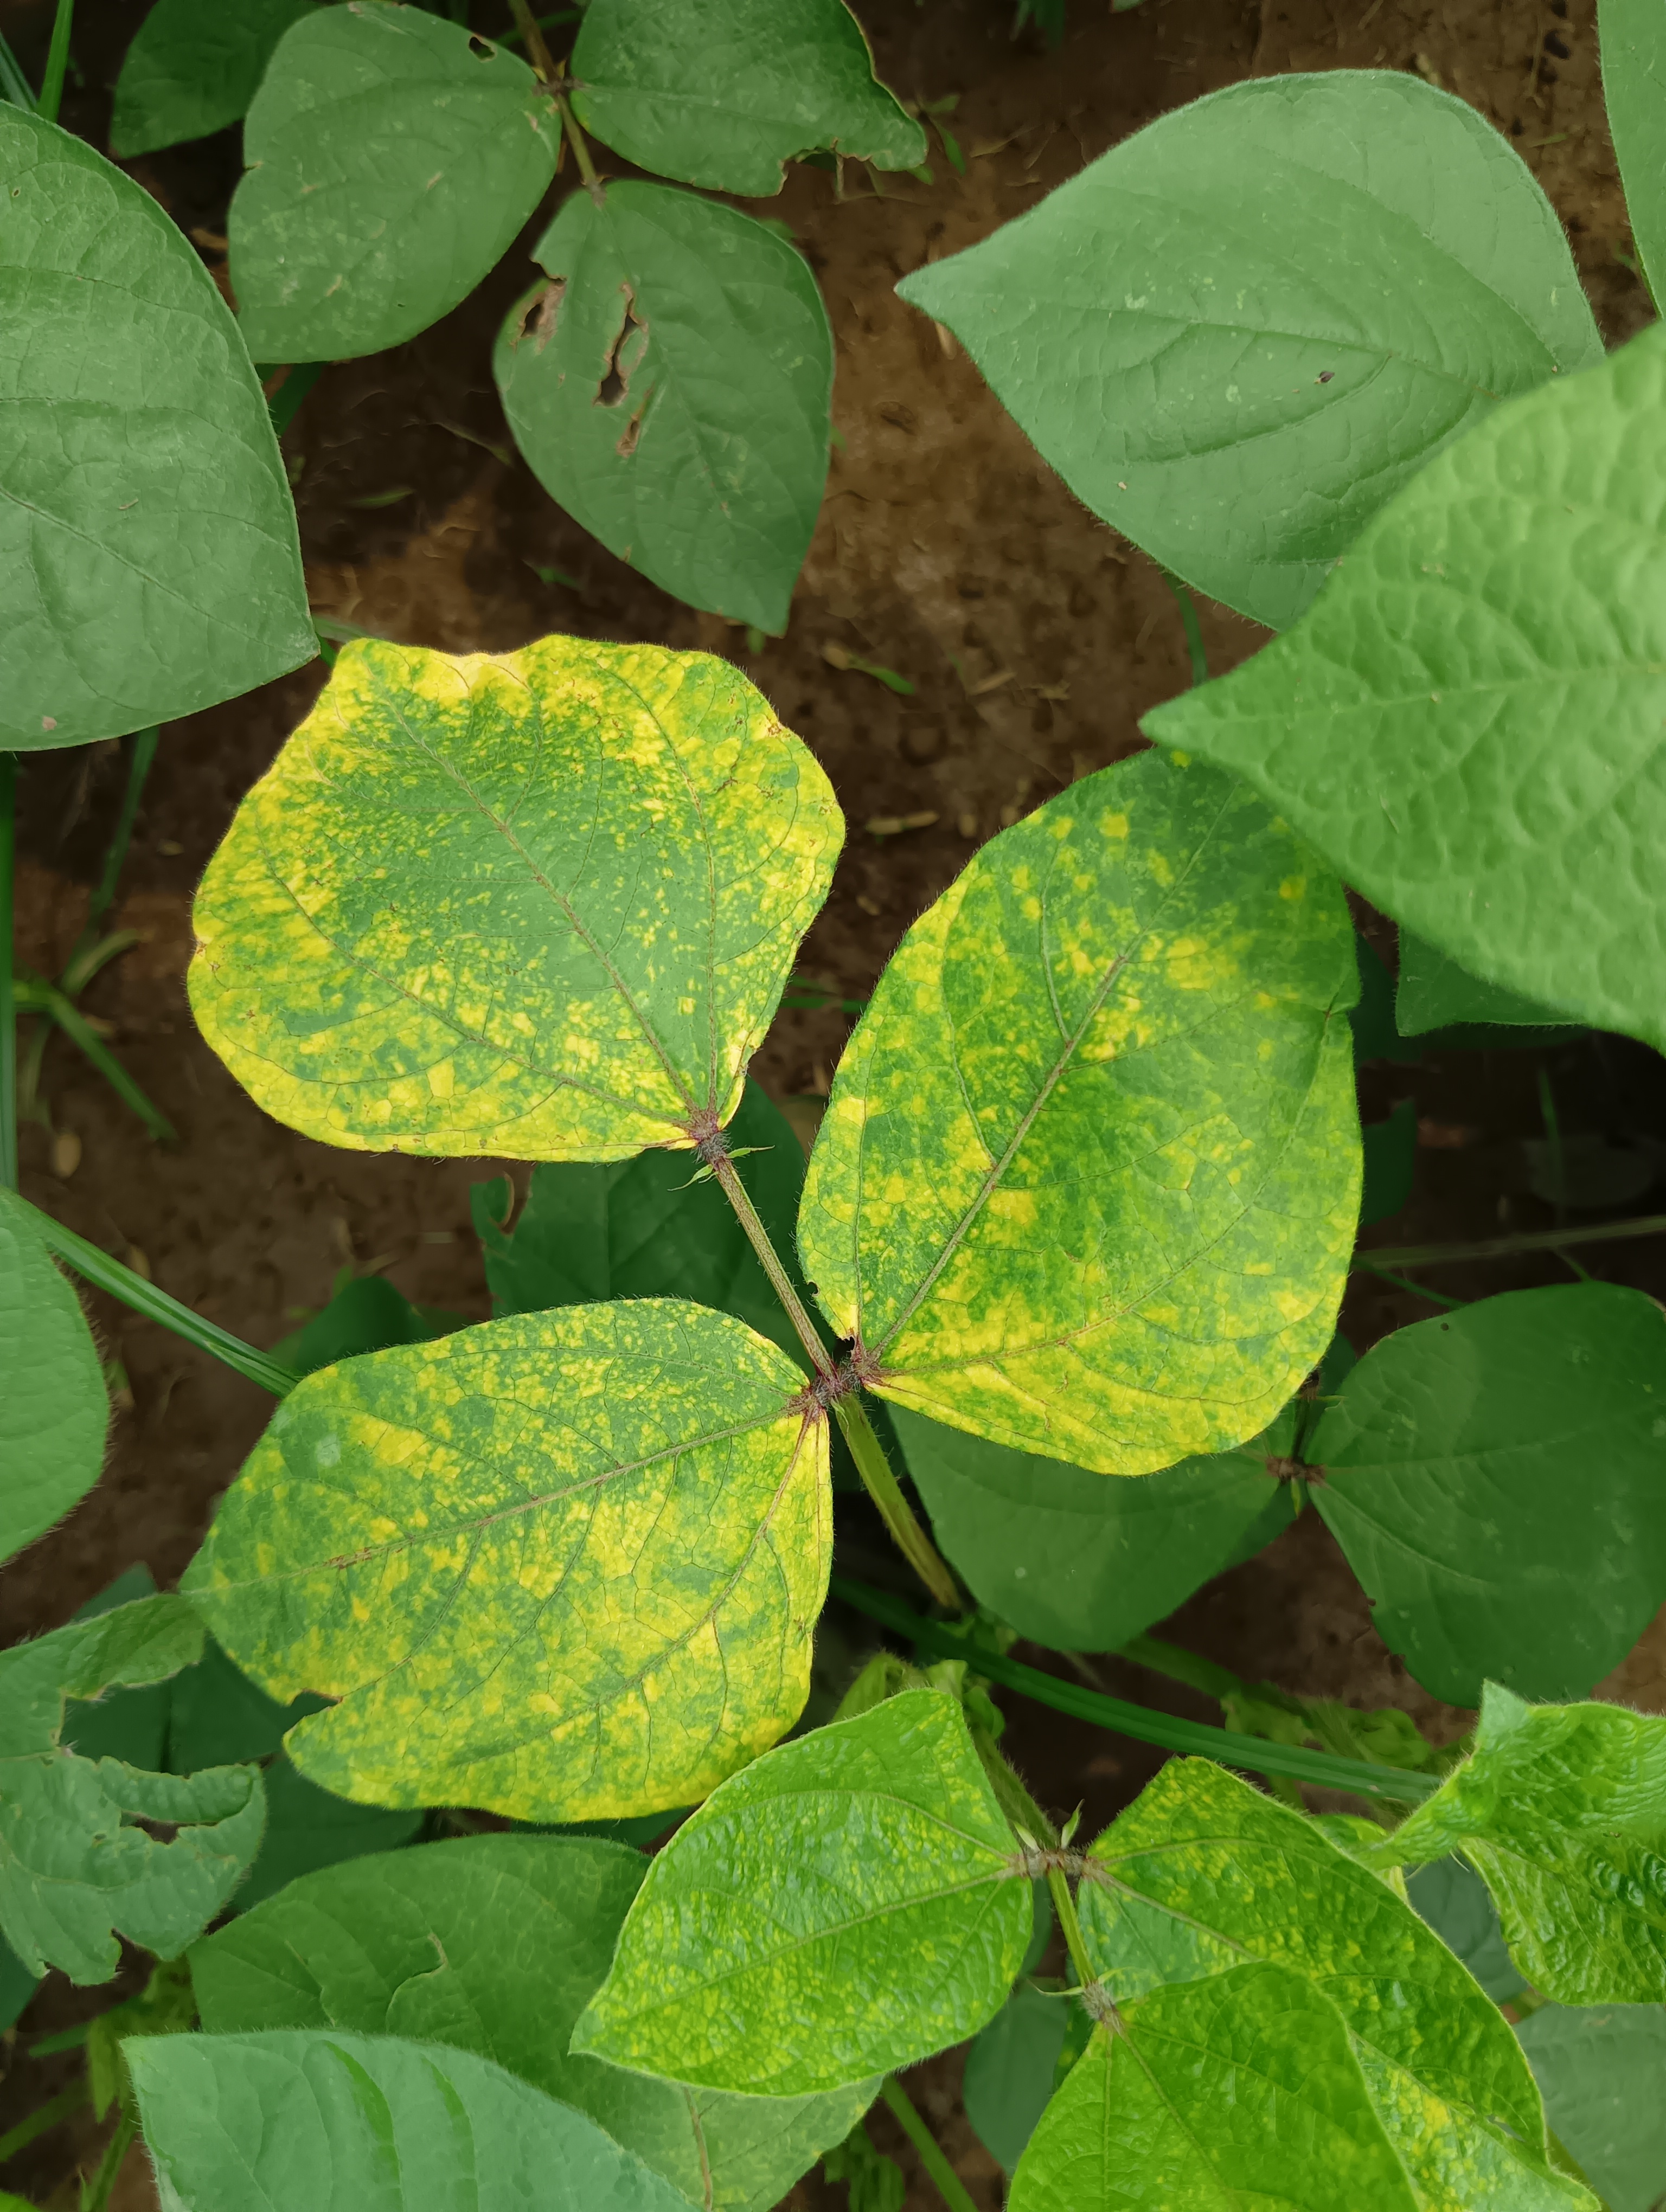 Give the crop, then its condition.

mungbean, yellow mosaic
